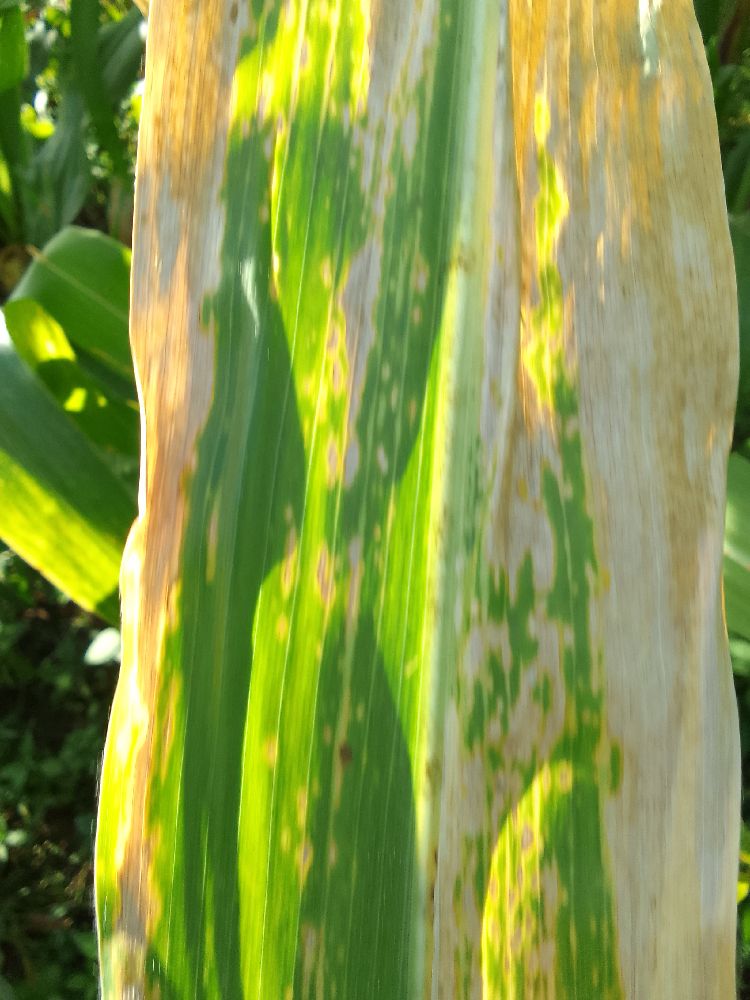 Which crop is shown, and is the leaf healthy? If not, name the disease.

maize, maize lethal necrosis
